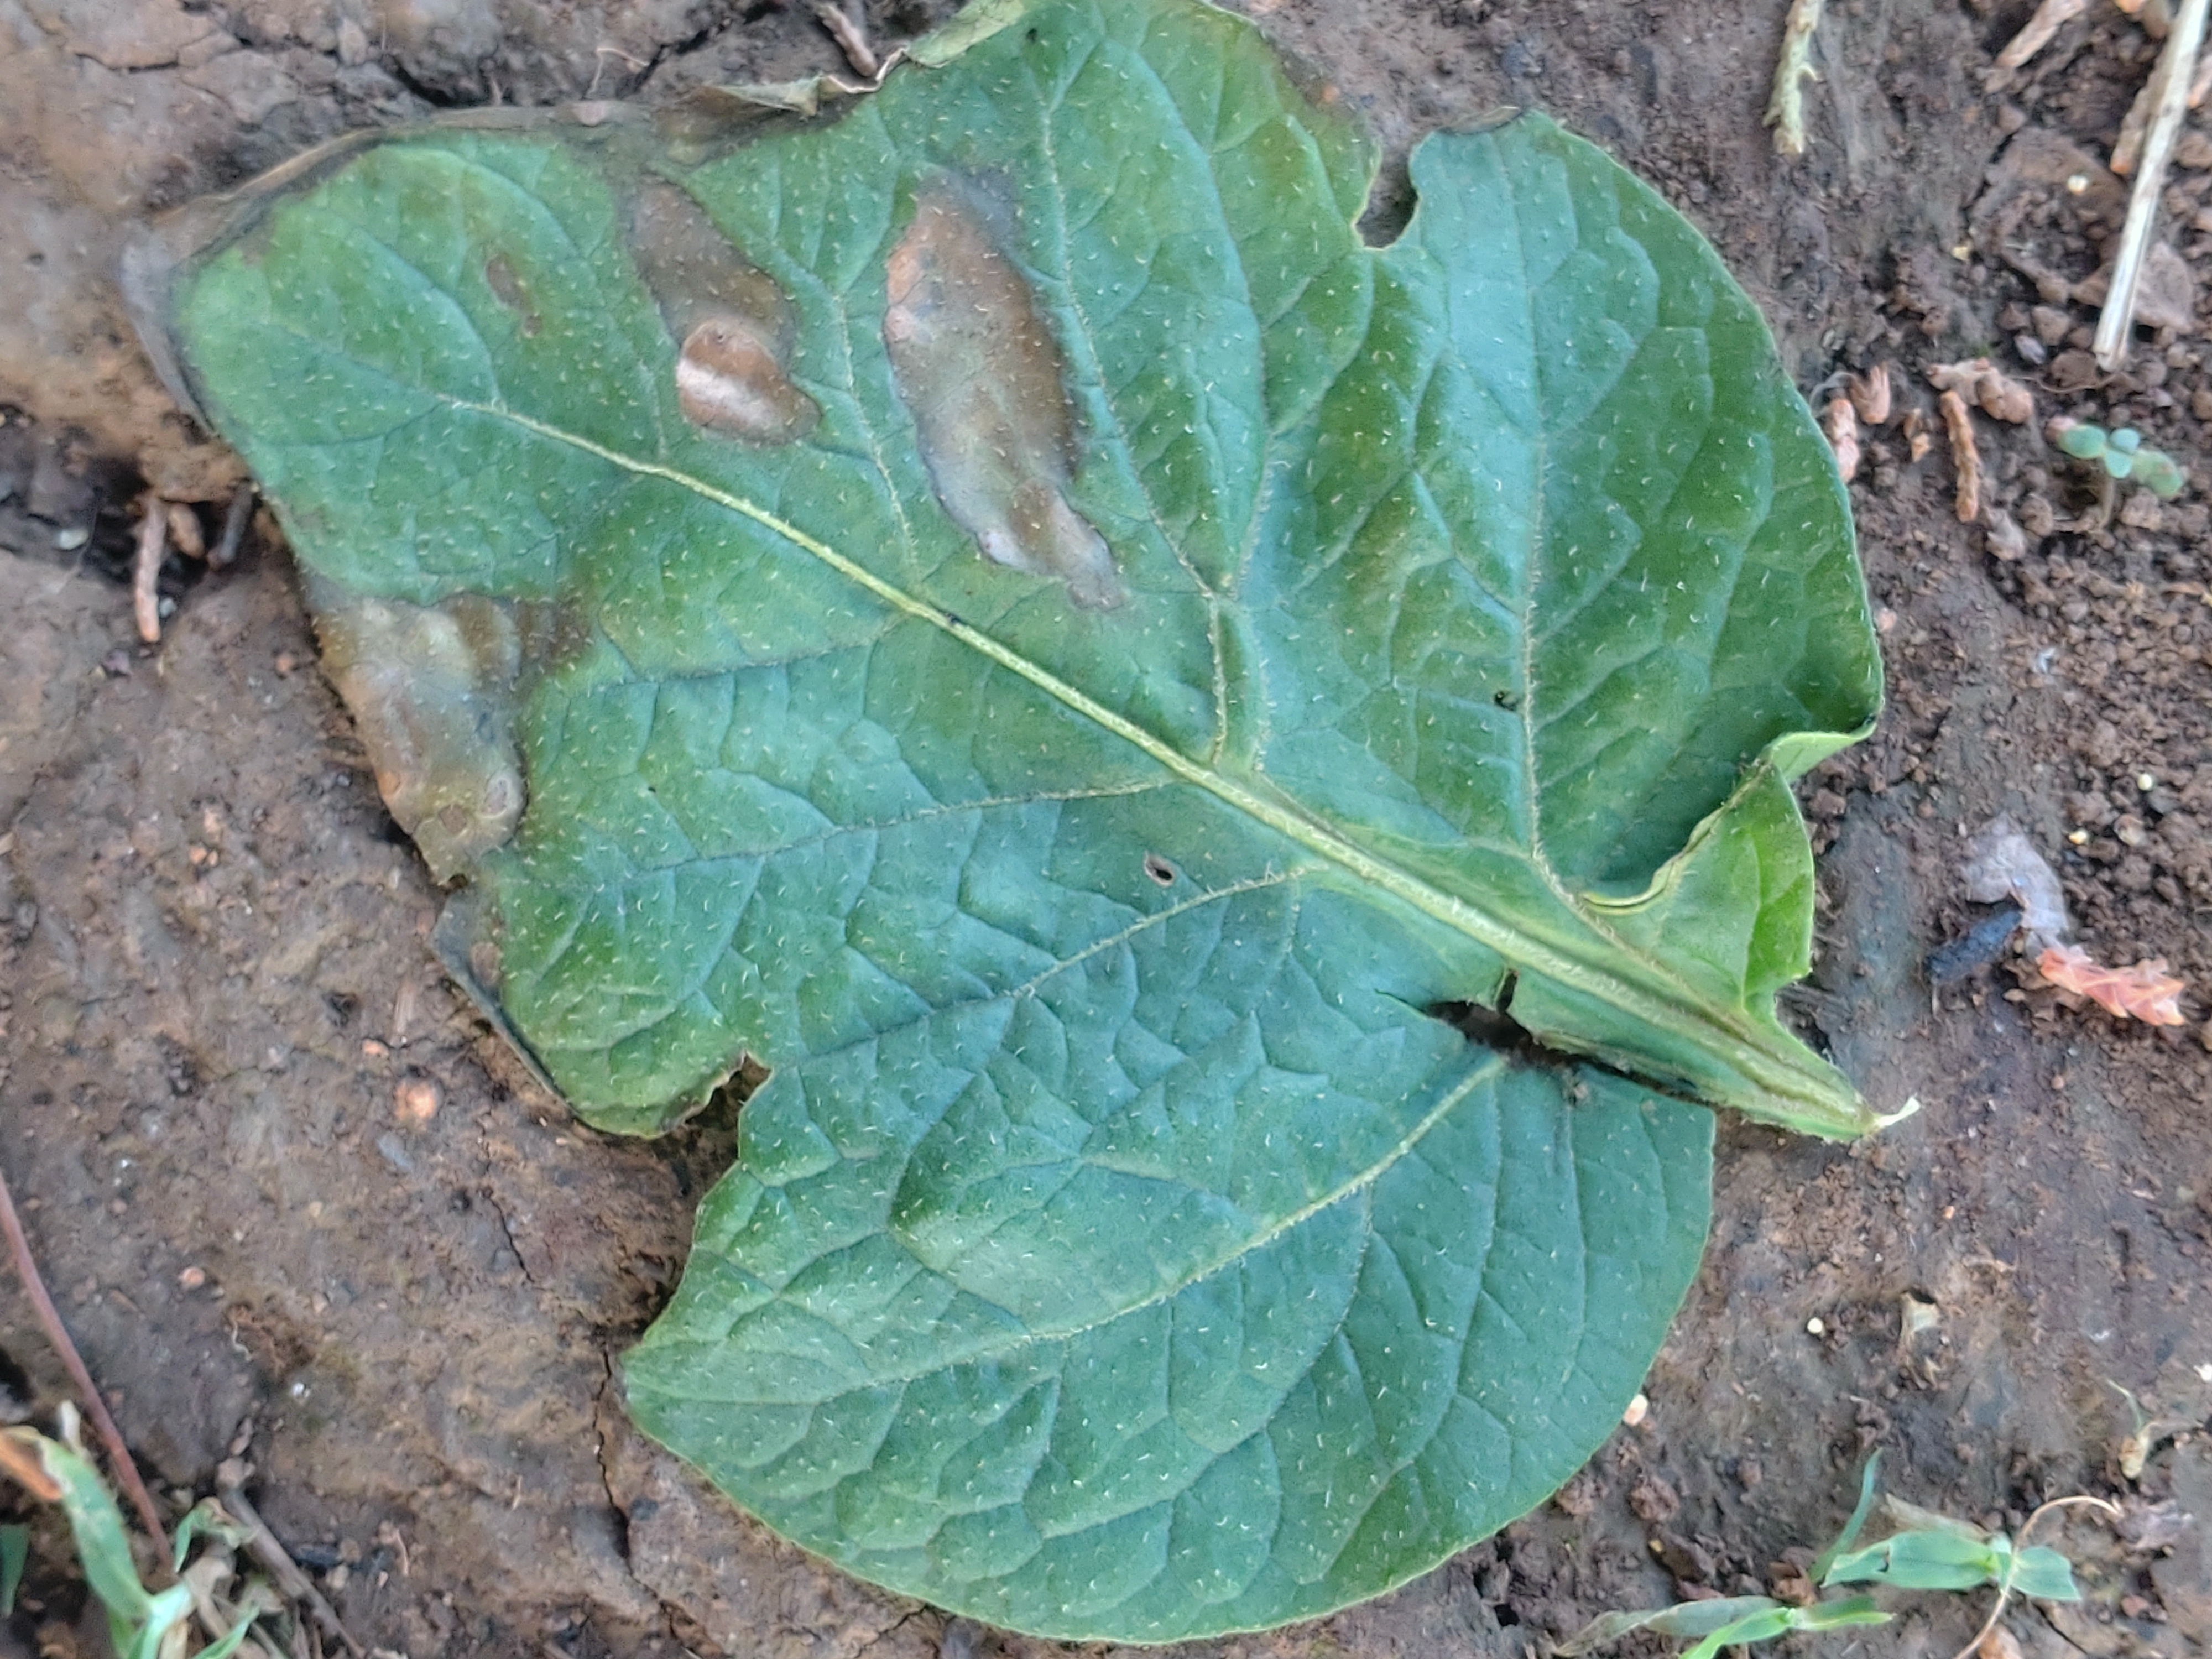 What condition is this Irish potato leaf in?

early blight
